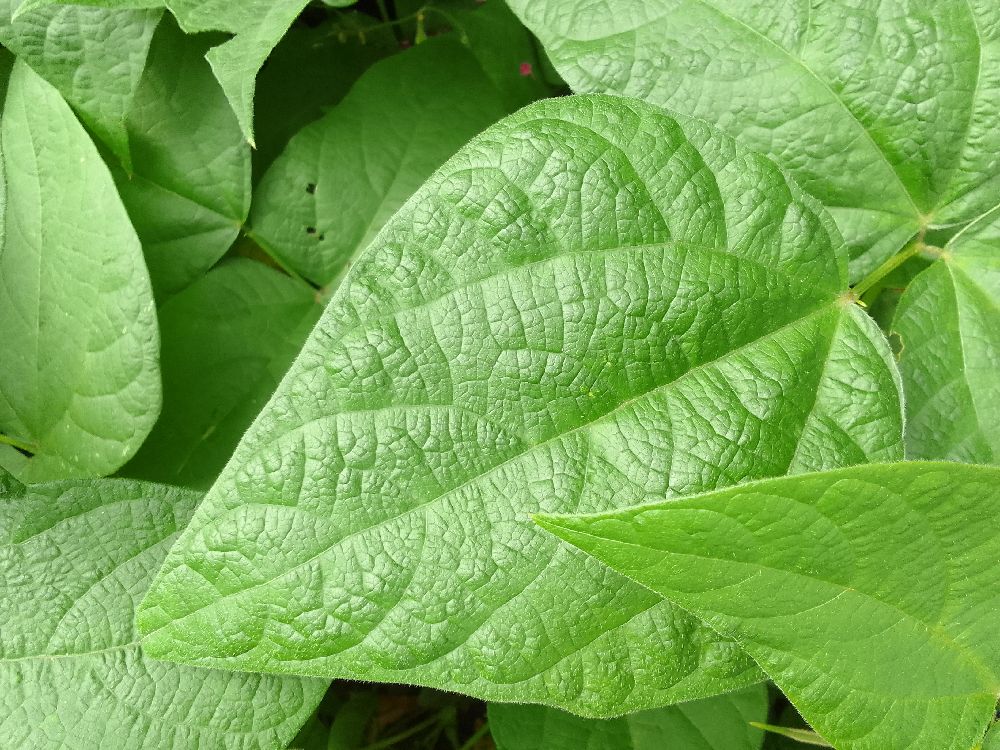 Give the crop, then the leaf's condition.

common bean, healthy
